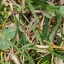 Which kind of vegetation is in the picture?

unstructured weed
